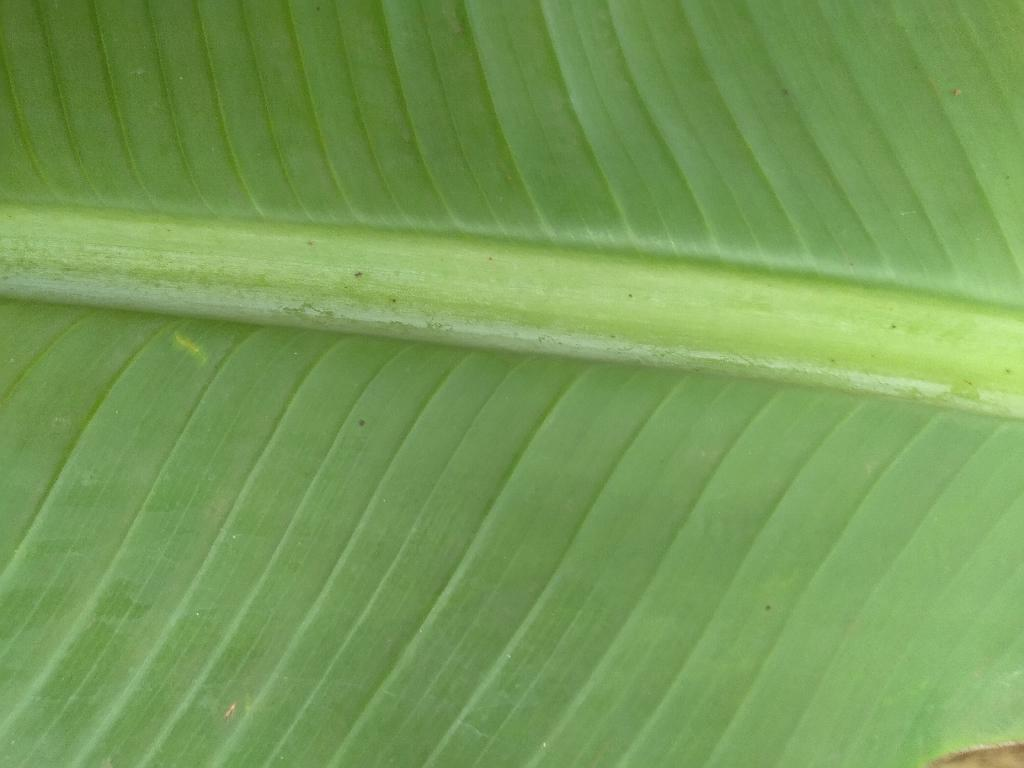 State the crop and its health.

banana, healthy
